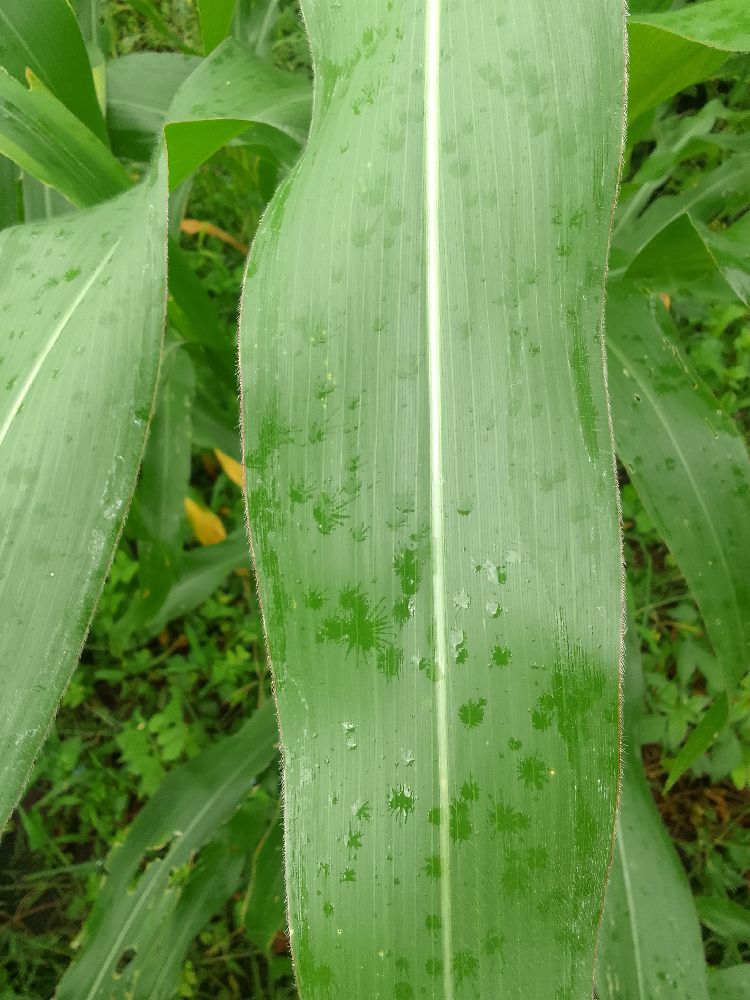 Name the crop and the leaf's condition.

maize, healthy
